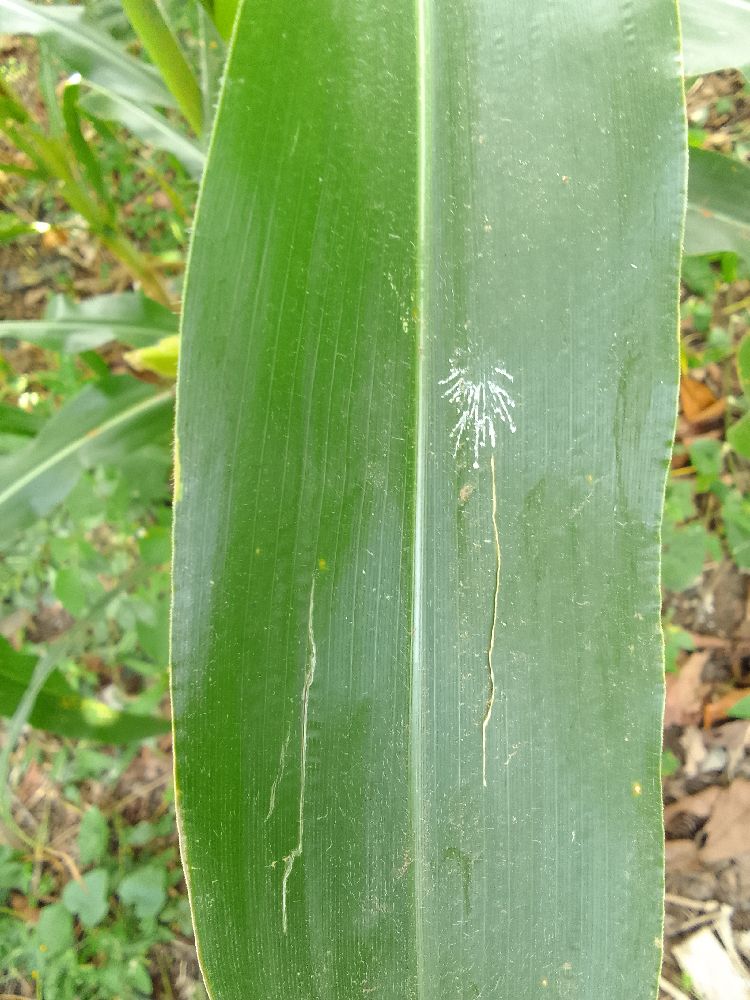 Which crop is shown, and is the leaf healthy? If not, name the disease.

maize, healthy
